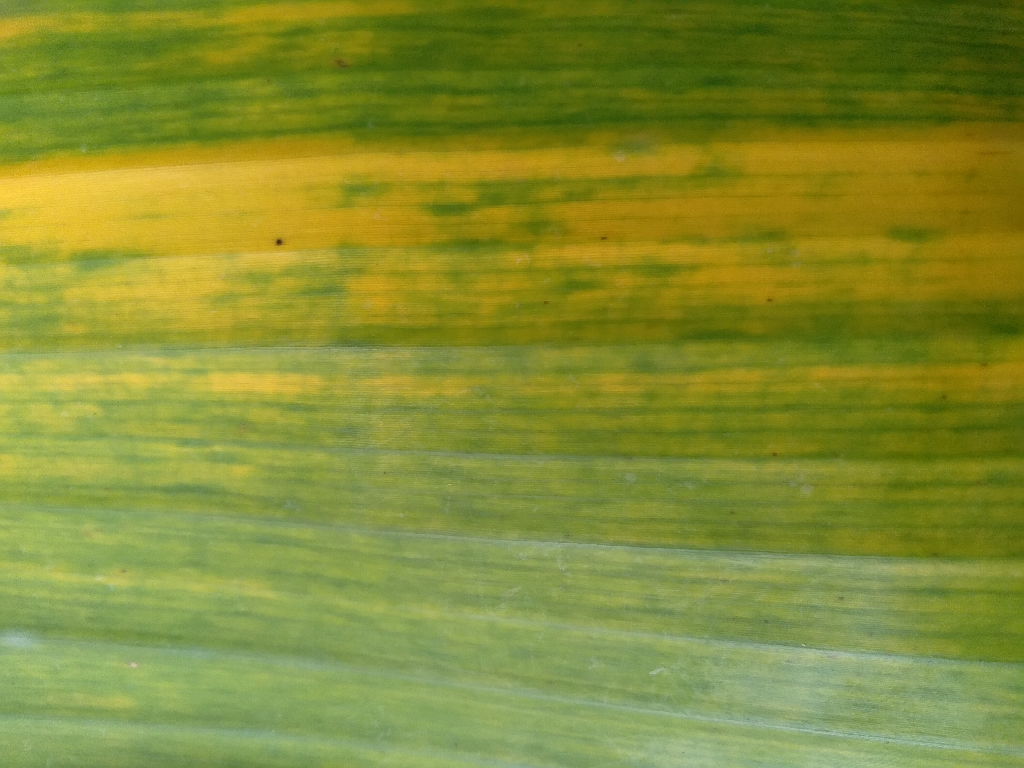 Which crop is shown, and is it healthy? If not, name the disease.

banana, fusarium wilt race 1
